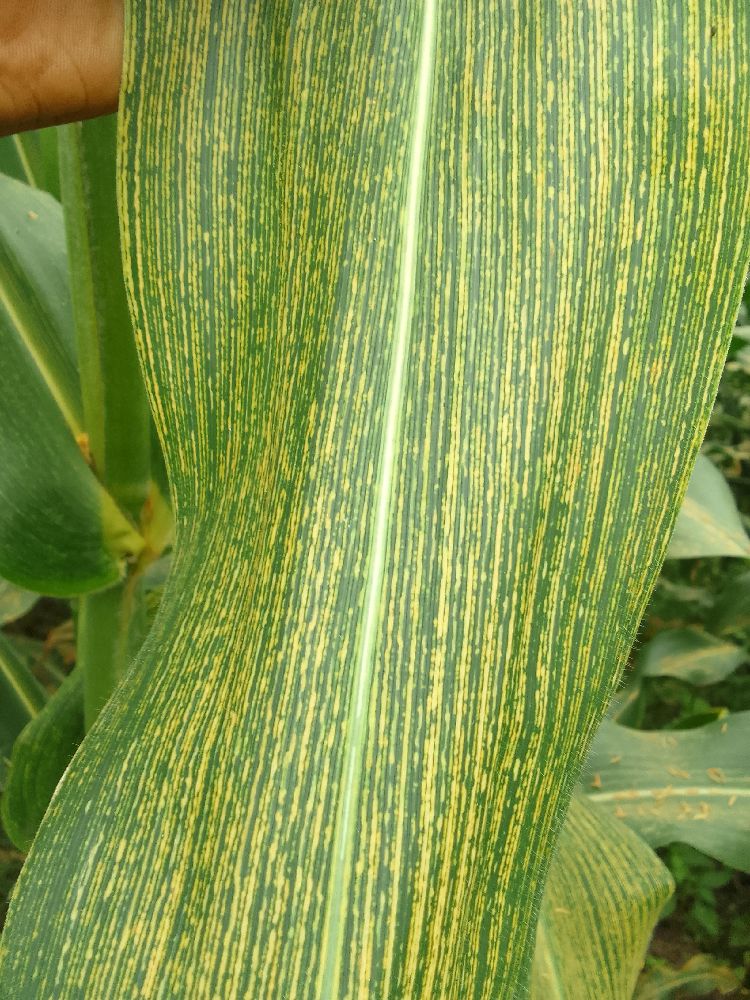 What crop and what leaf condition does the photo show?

maize, maize streak virus
